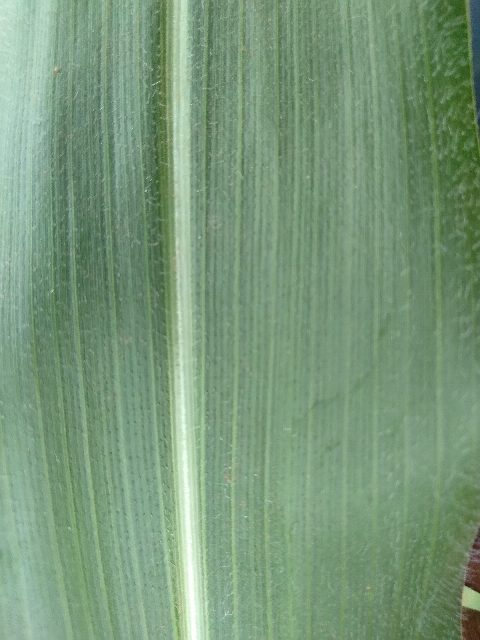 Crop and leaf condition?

maize, healthy
